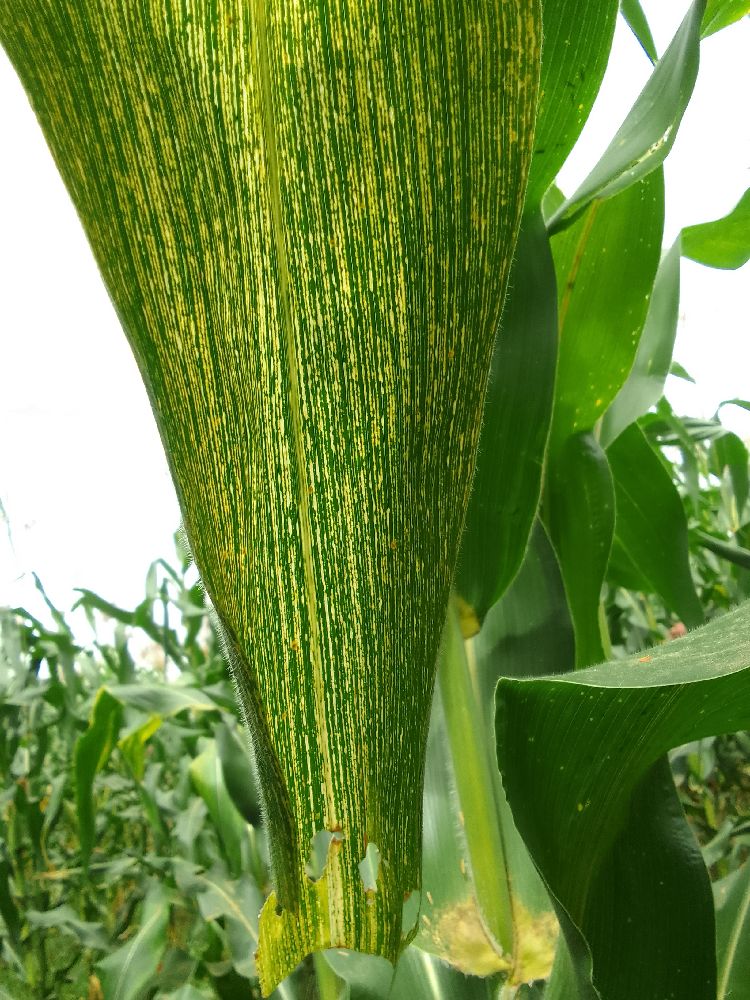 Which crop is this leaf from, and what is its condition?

maize, maize streak virus
